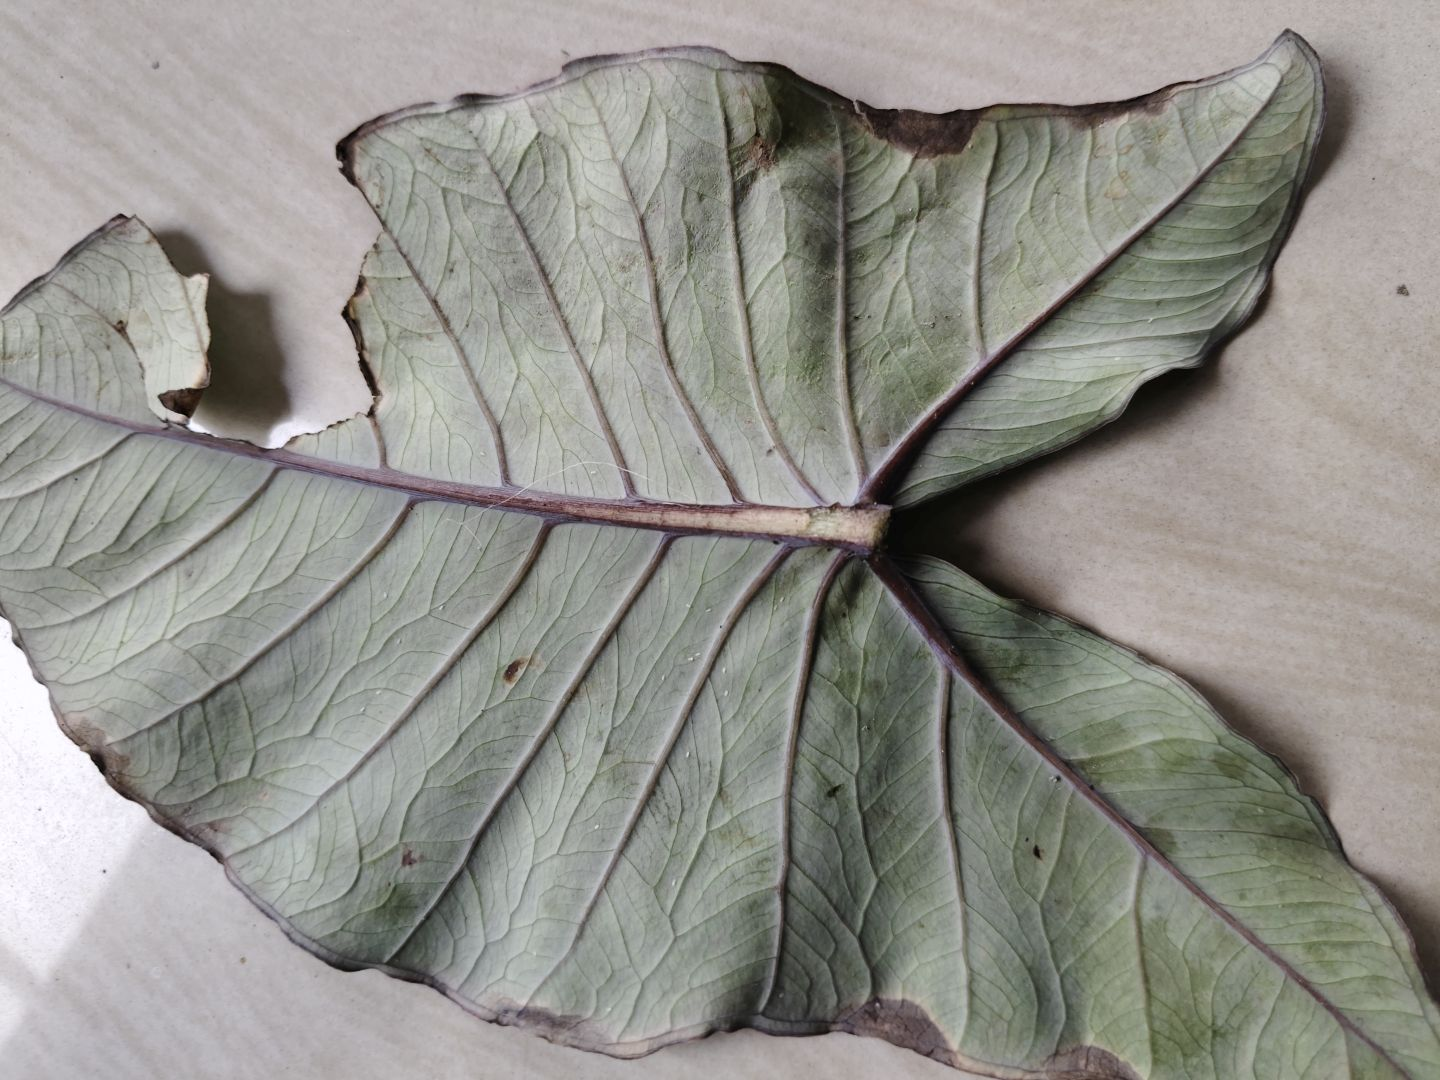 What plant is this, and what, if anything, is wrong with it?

taro, leaf blight
